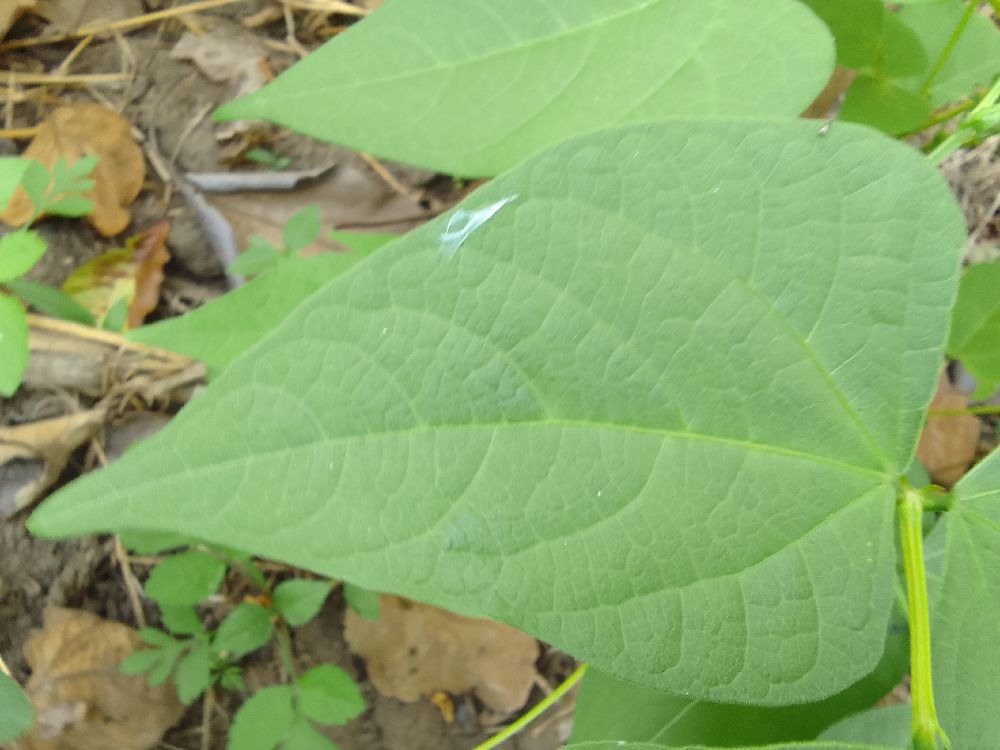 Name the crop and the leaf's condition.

common bean, healthy
